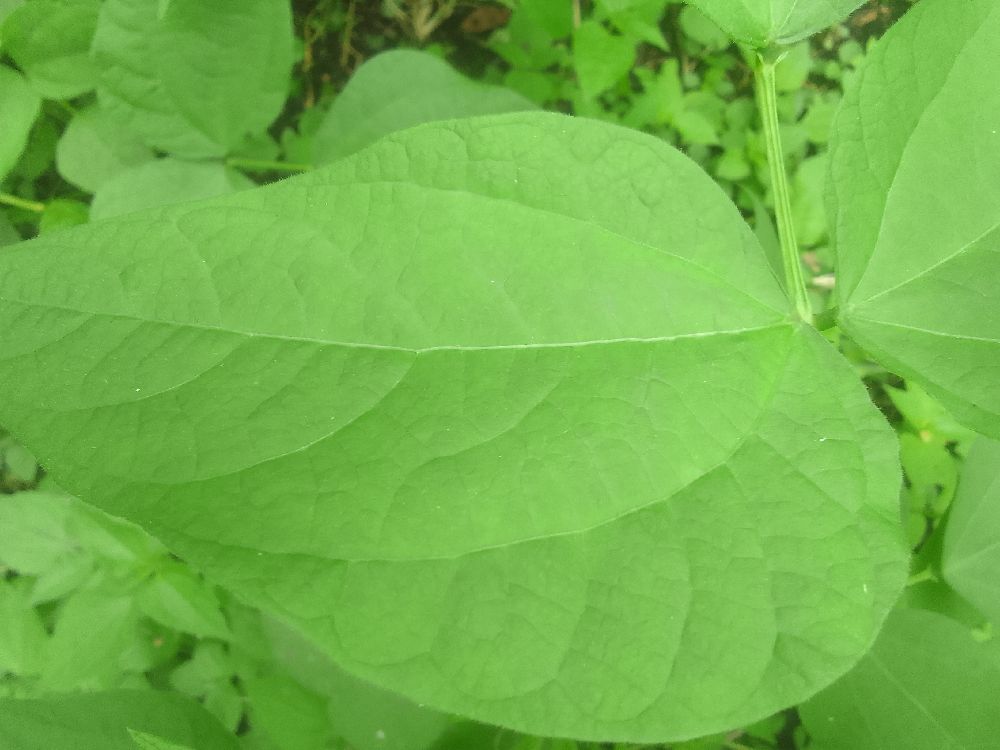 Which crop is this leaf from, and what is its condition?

common bean, healthy
